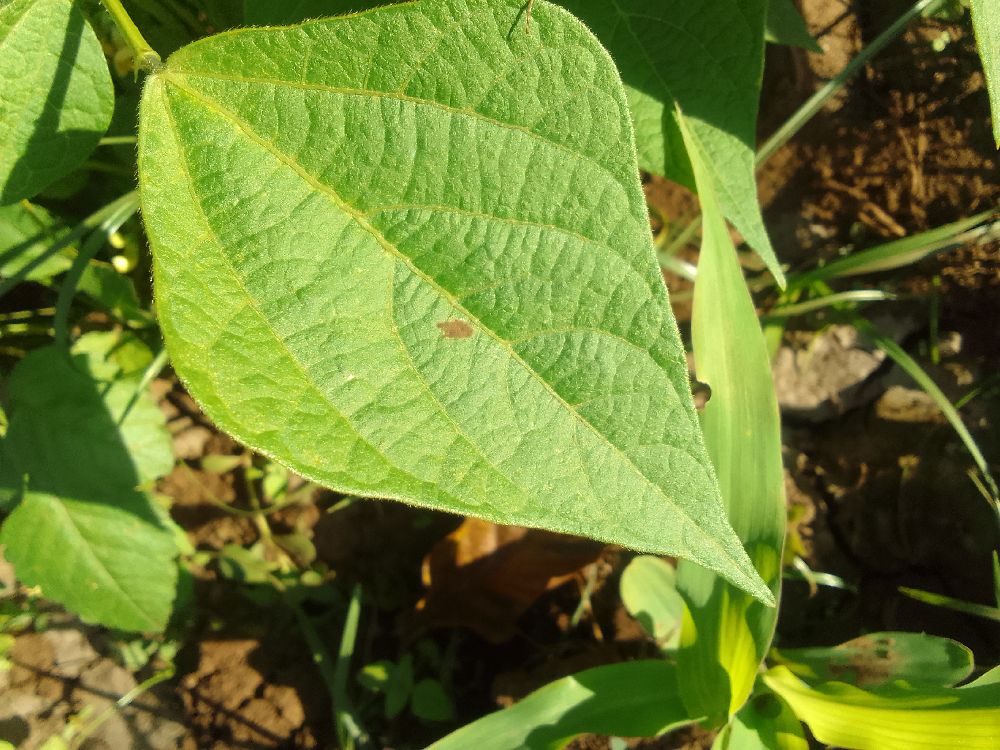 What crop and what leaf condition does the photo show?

common bean, healthy
